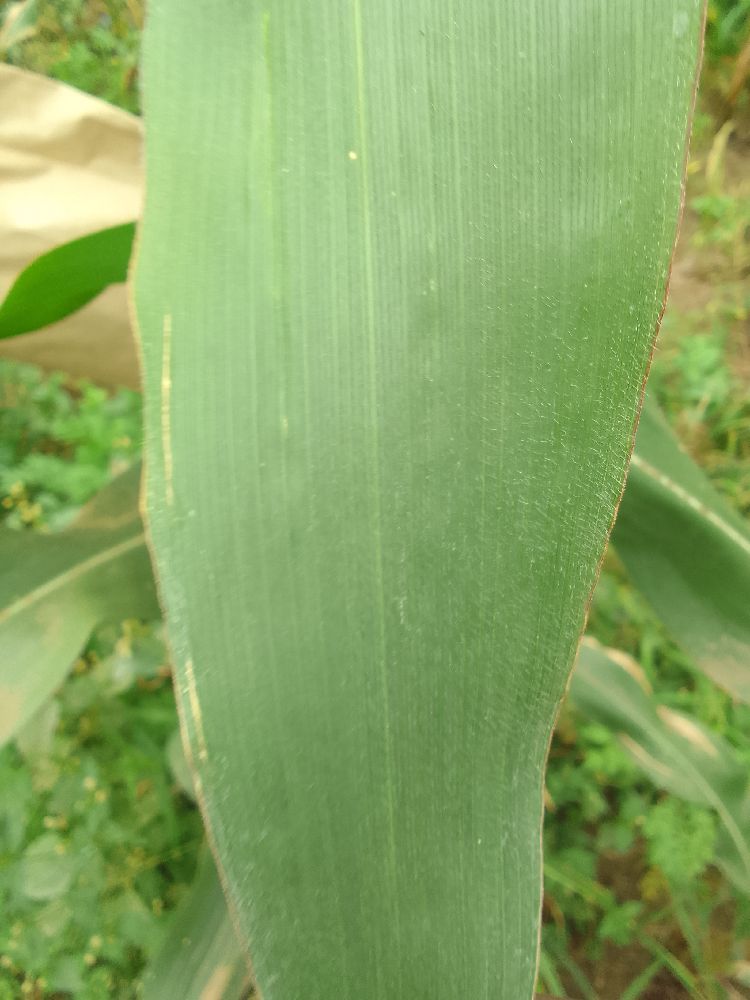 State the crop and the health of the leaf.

maize, healthy
